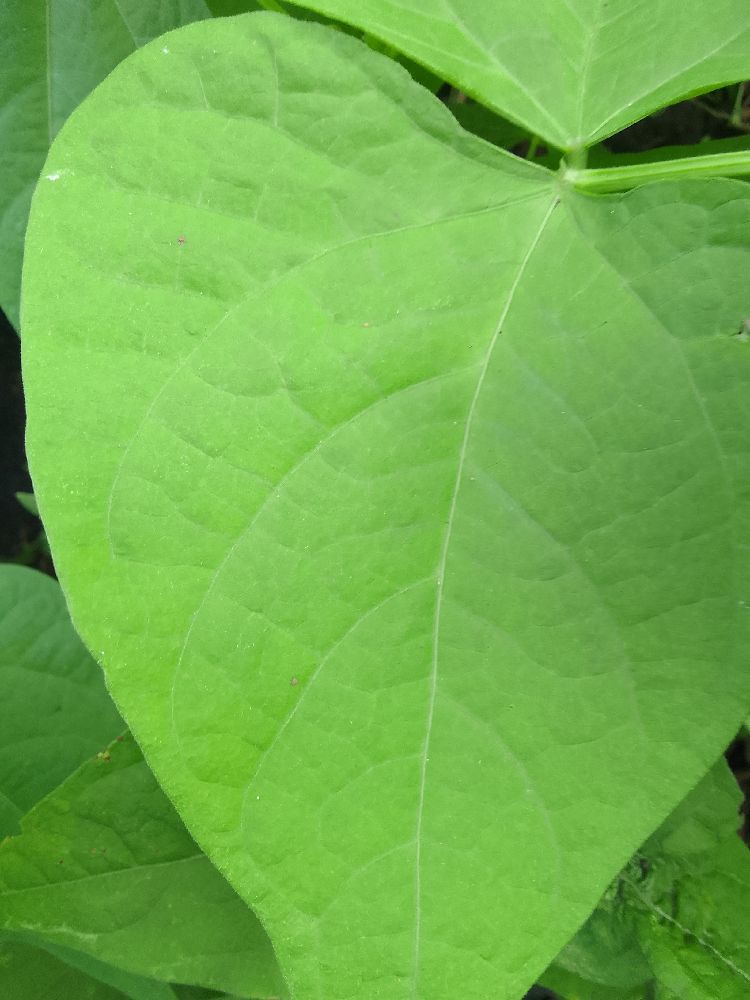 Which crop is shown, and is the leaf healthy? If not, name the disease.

common bean, healthy
